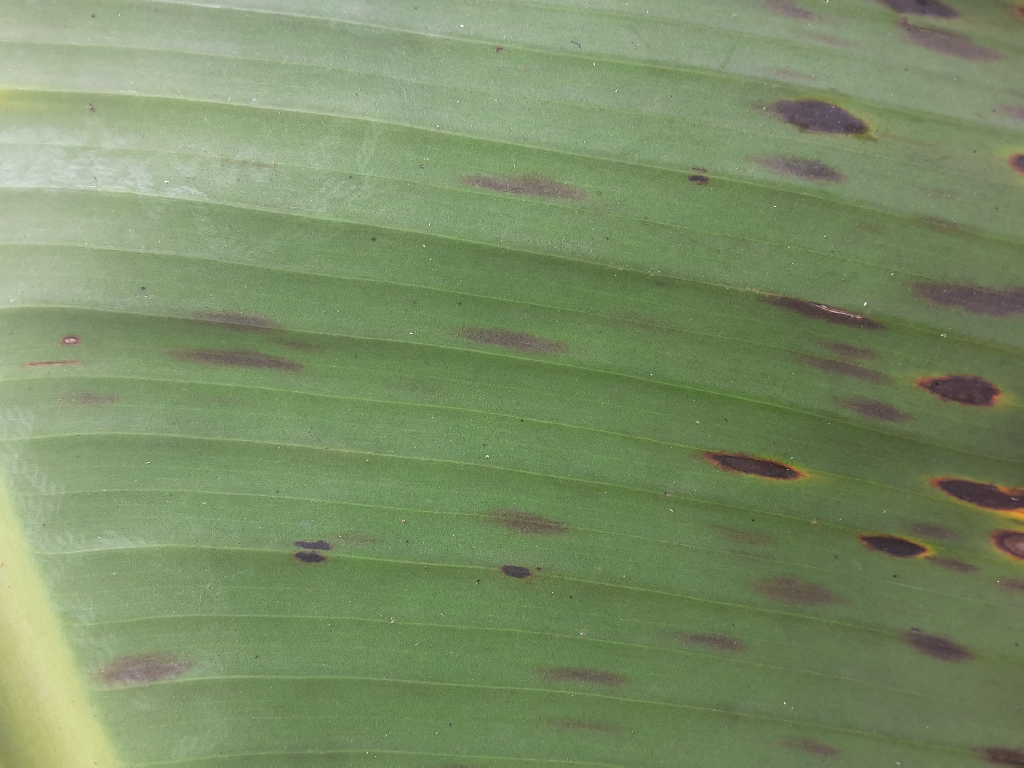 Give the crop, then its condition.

banana, black sigatoka
